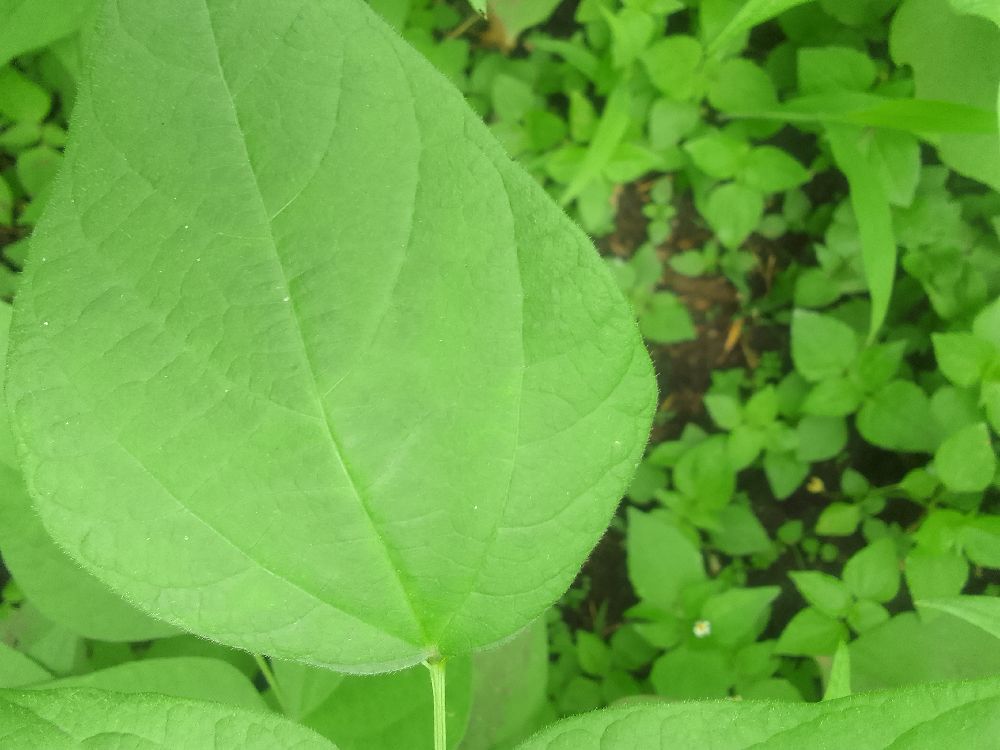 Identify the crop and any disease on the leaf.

common bean, healthy
